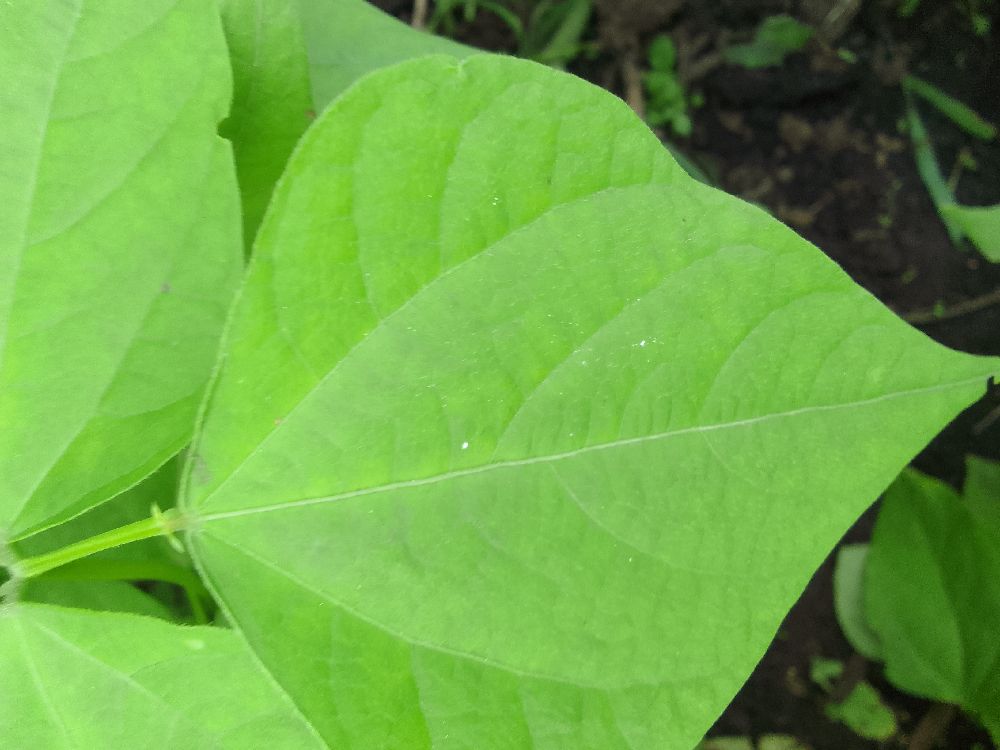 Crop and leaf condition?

common bean, healthy
